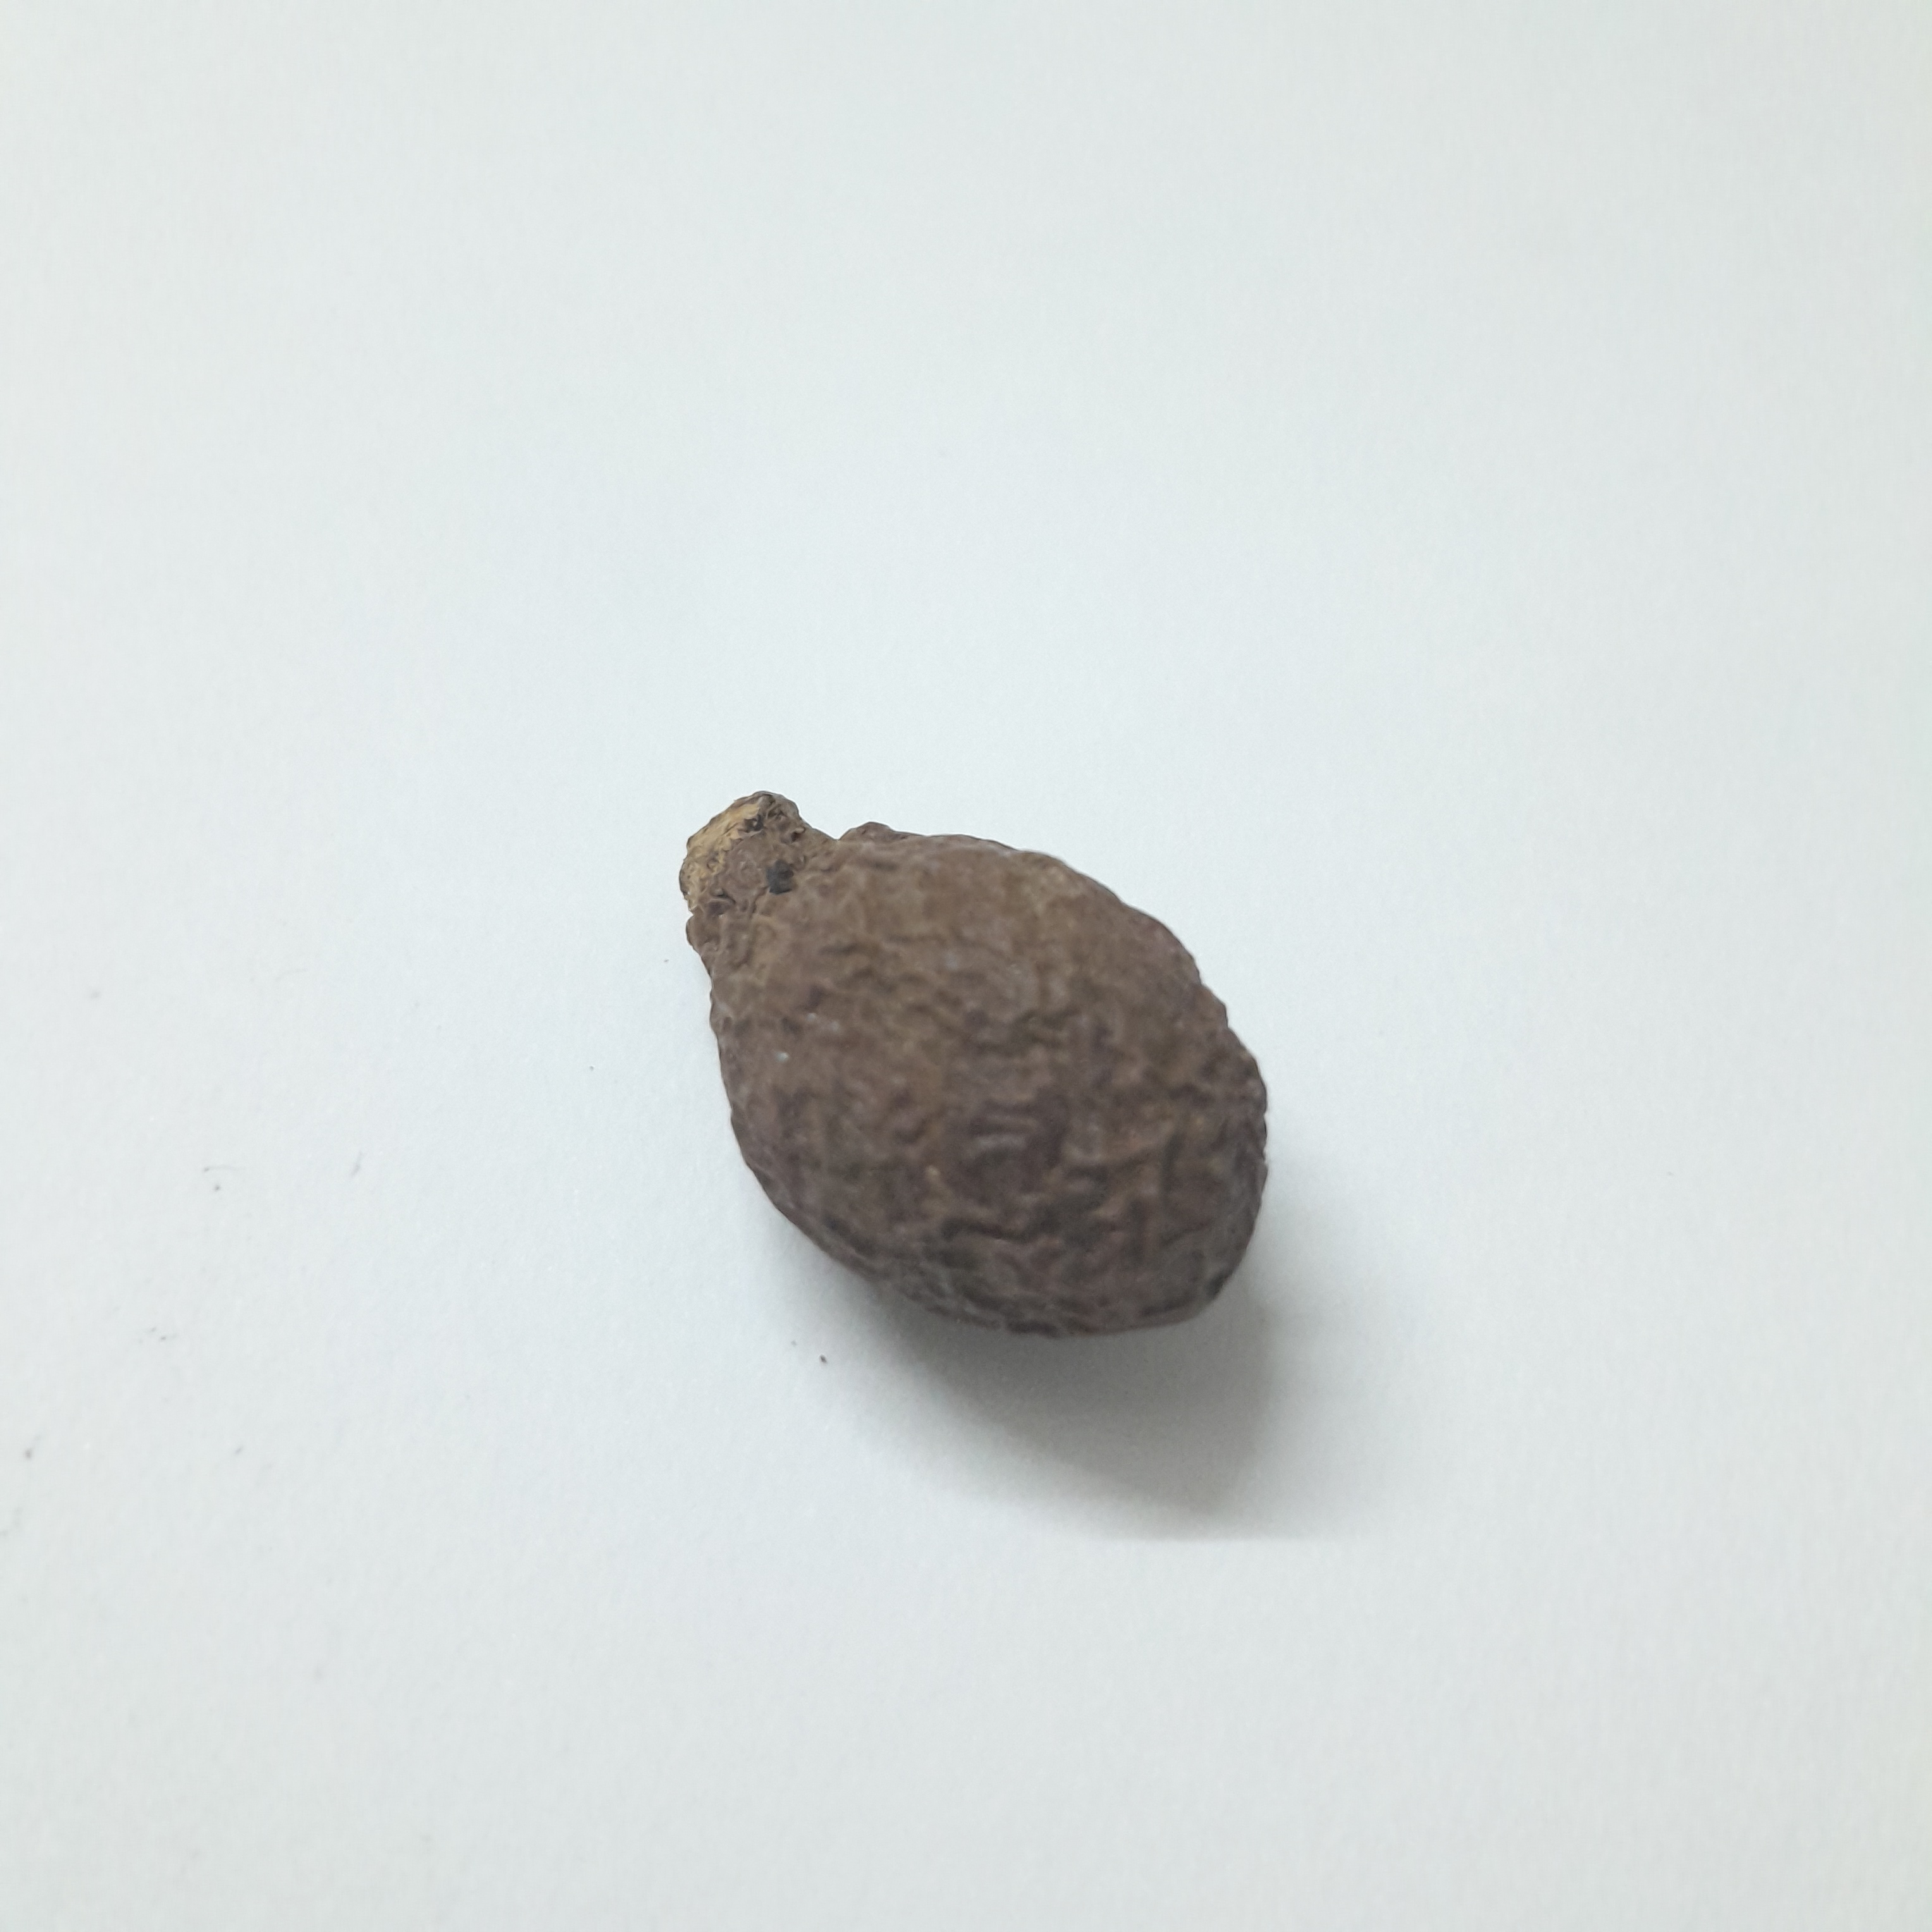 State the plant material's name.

niranjanphal
